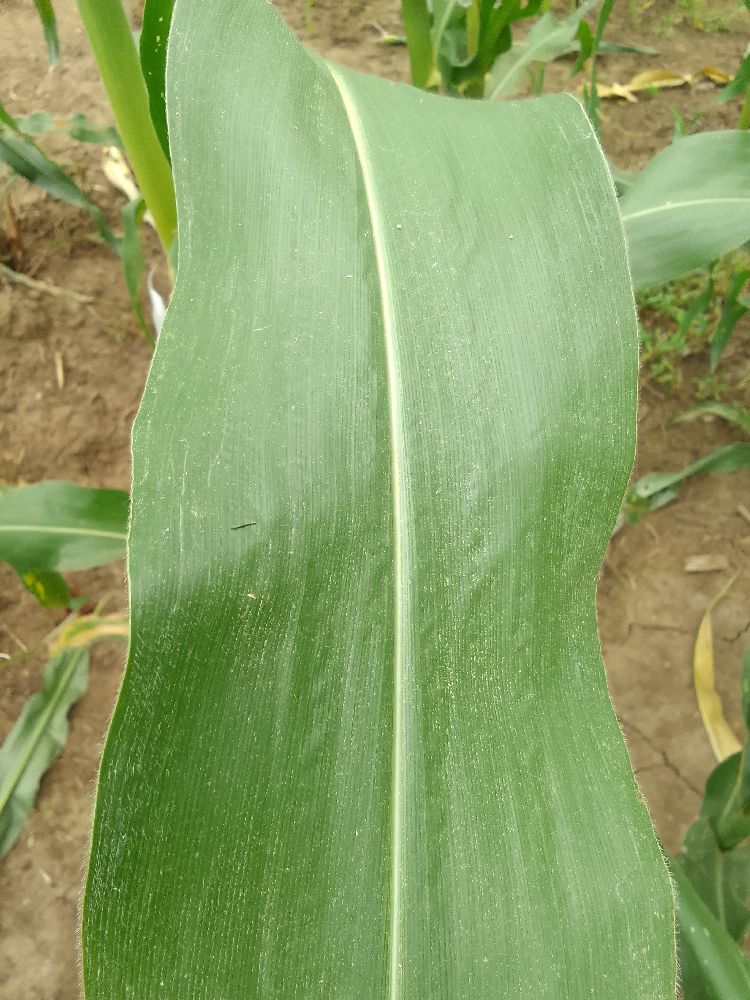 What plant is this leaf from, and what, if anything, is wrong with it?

maize, healthy
